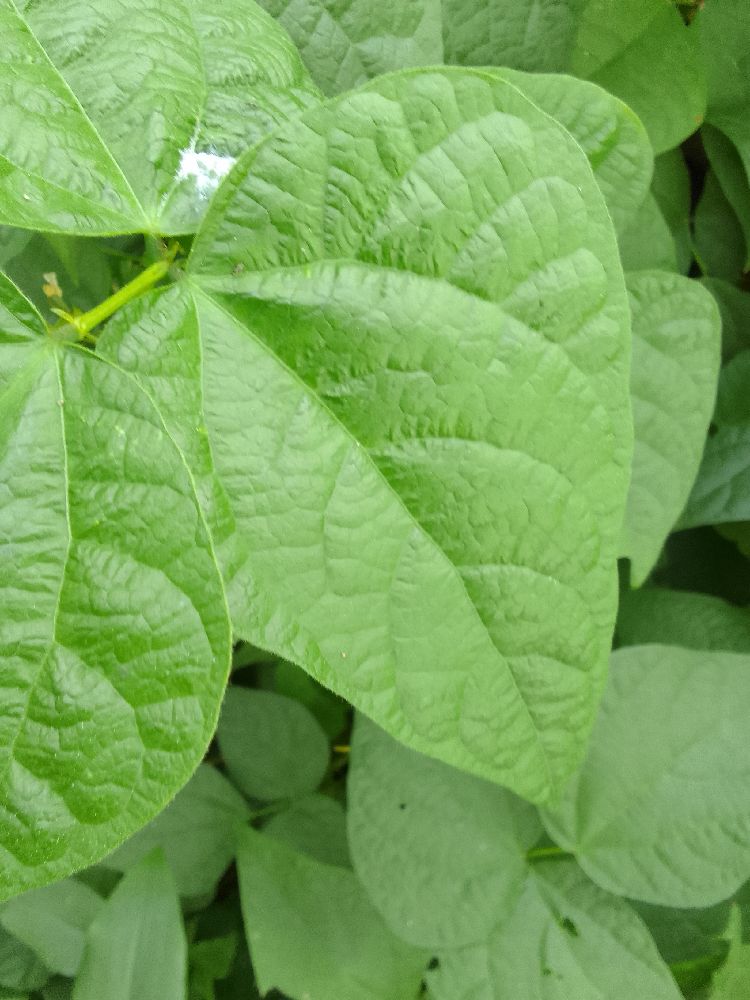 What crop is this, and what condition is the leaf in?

common bean, healthy
